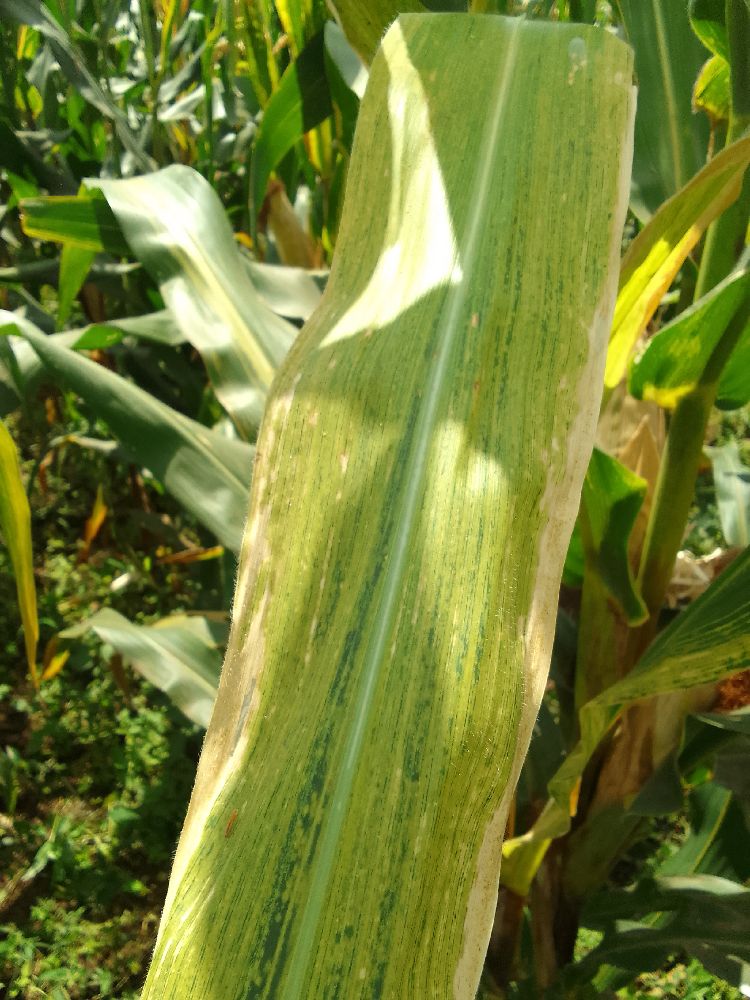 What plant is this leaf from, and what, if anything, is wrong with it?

maize, maize lethal necrosis
